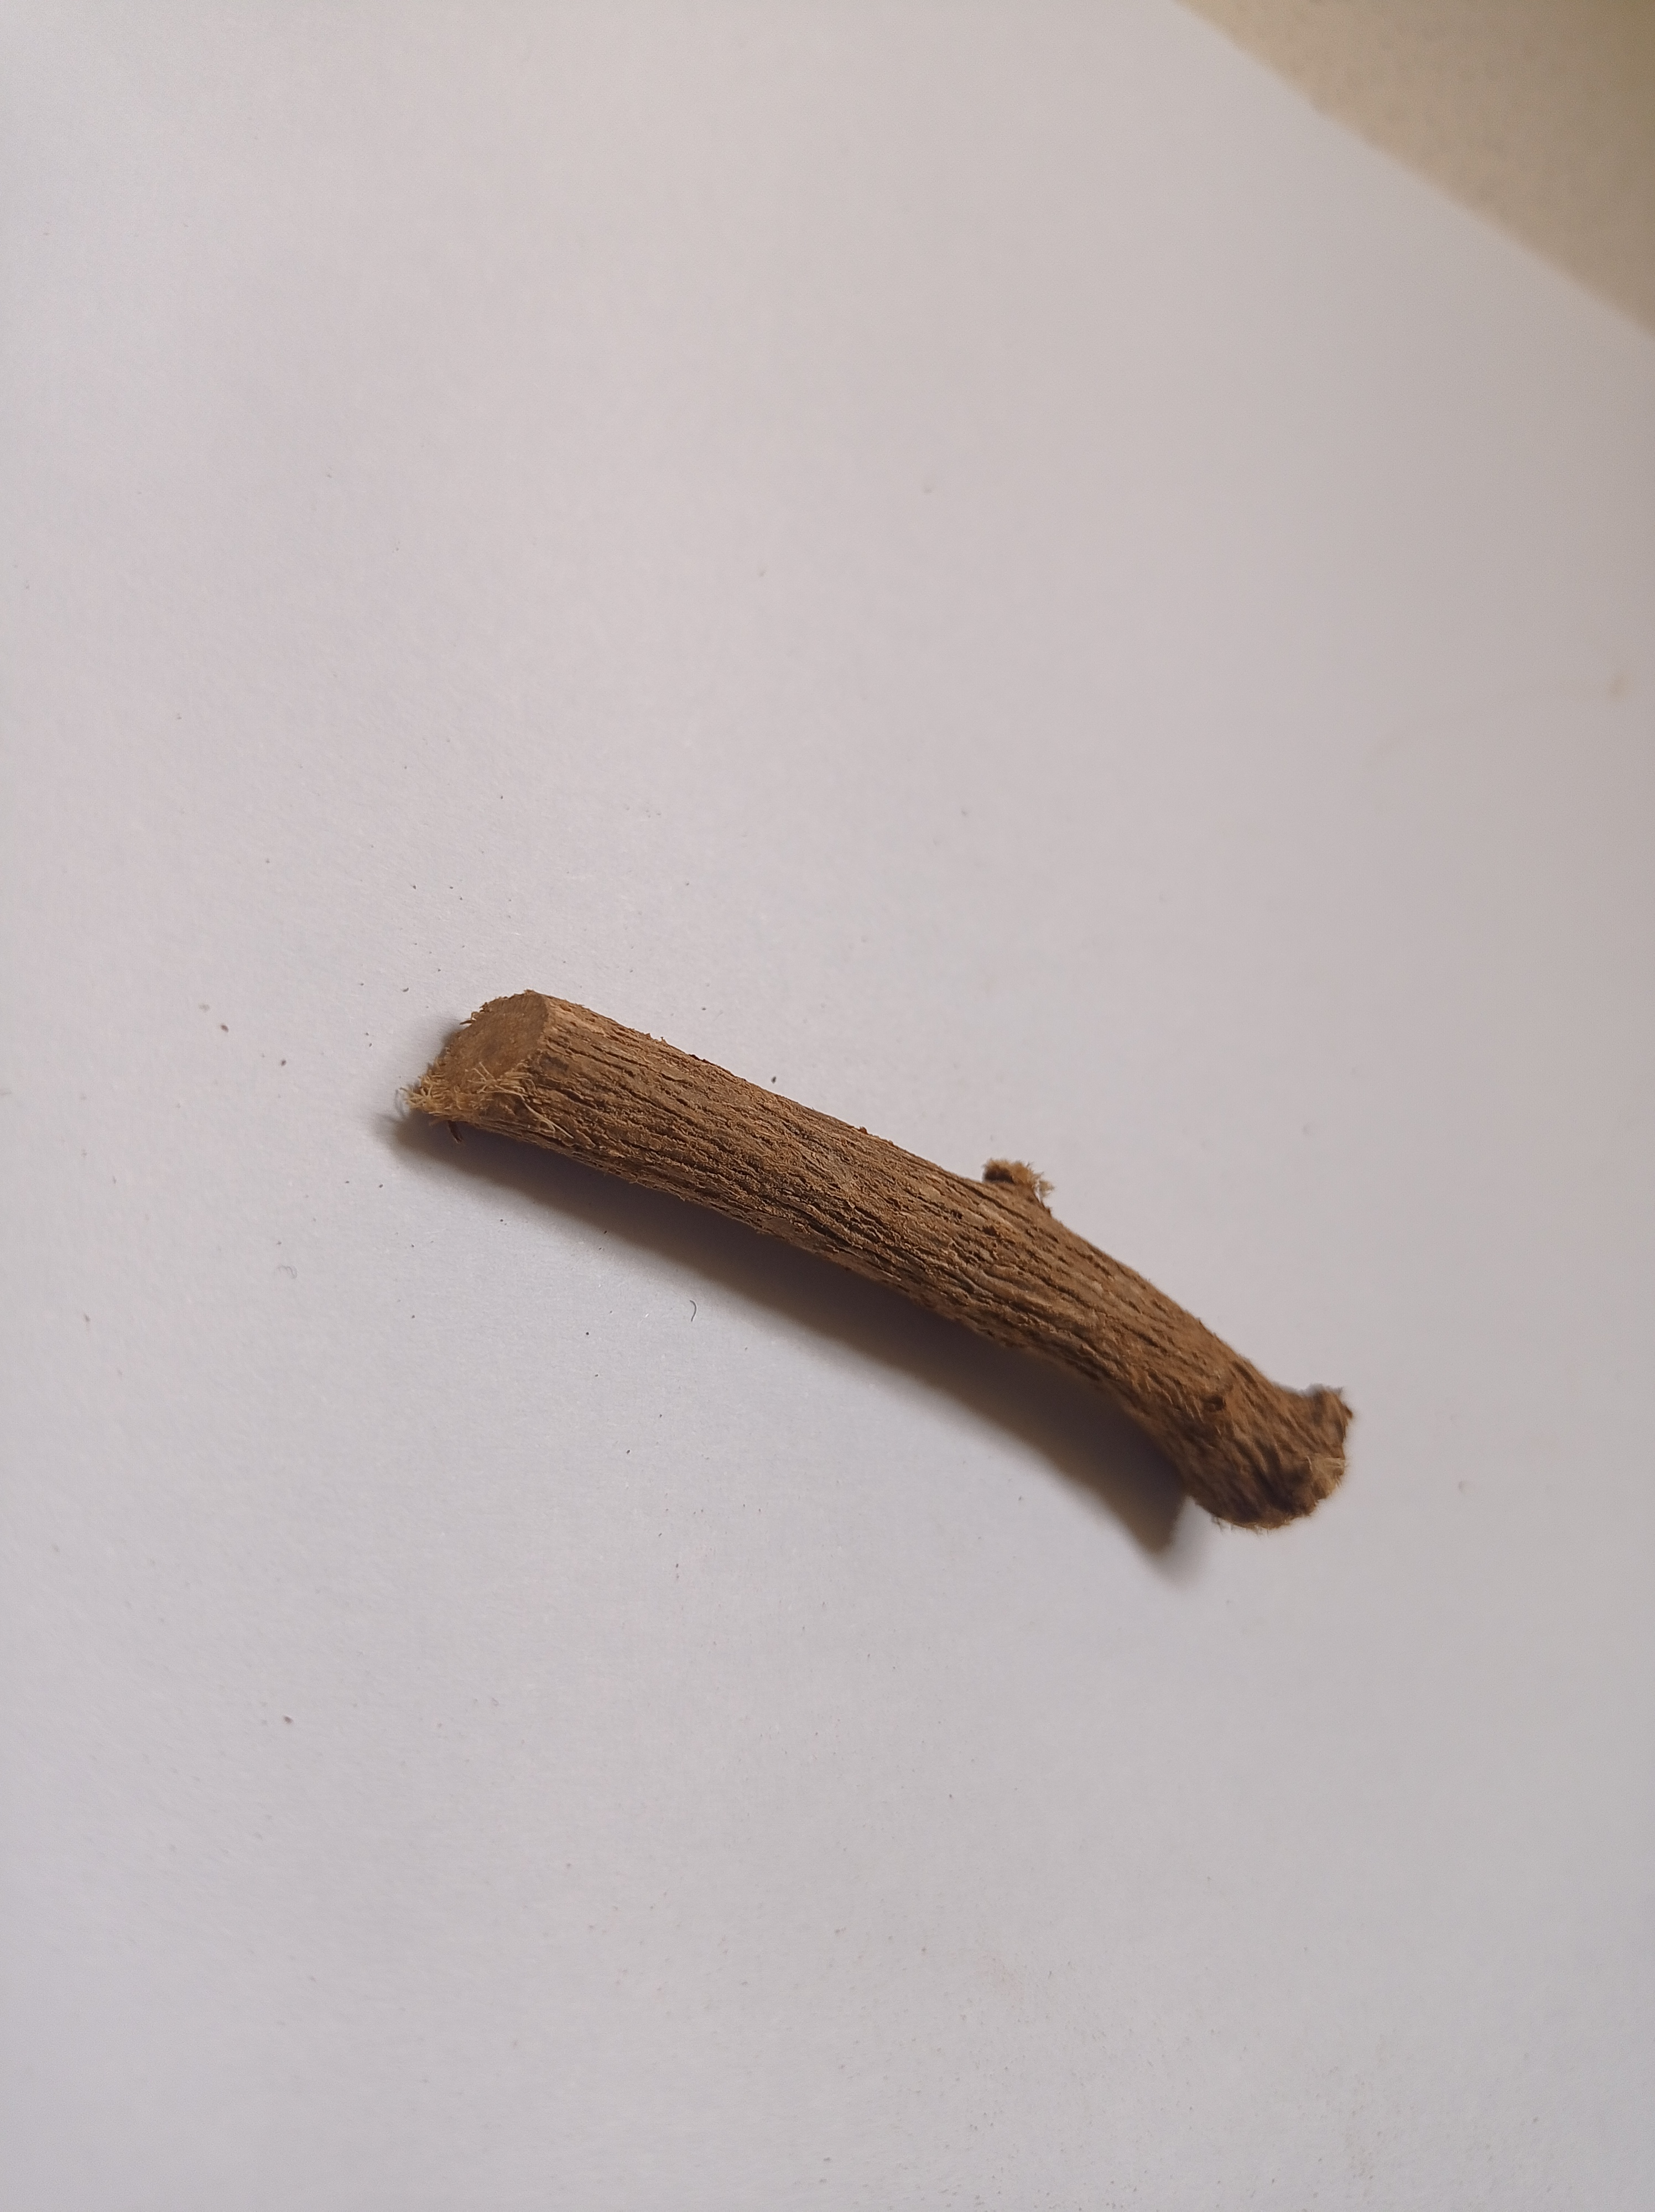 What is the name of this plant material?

jesthamadh
